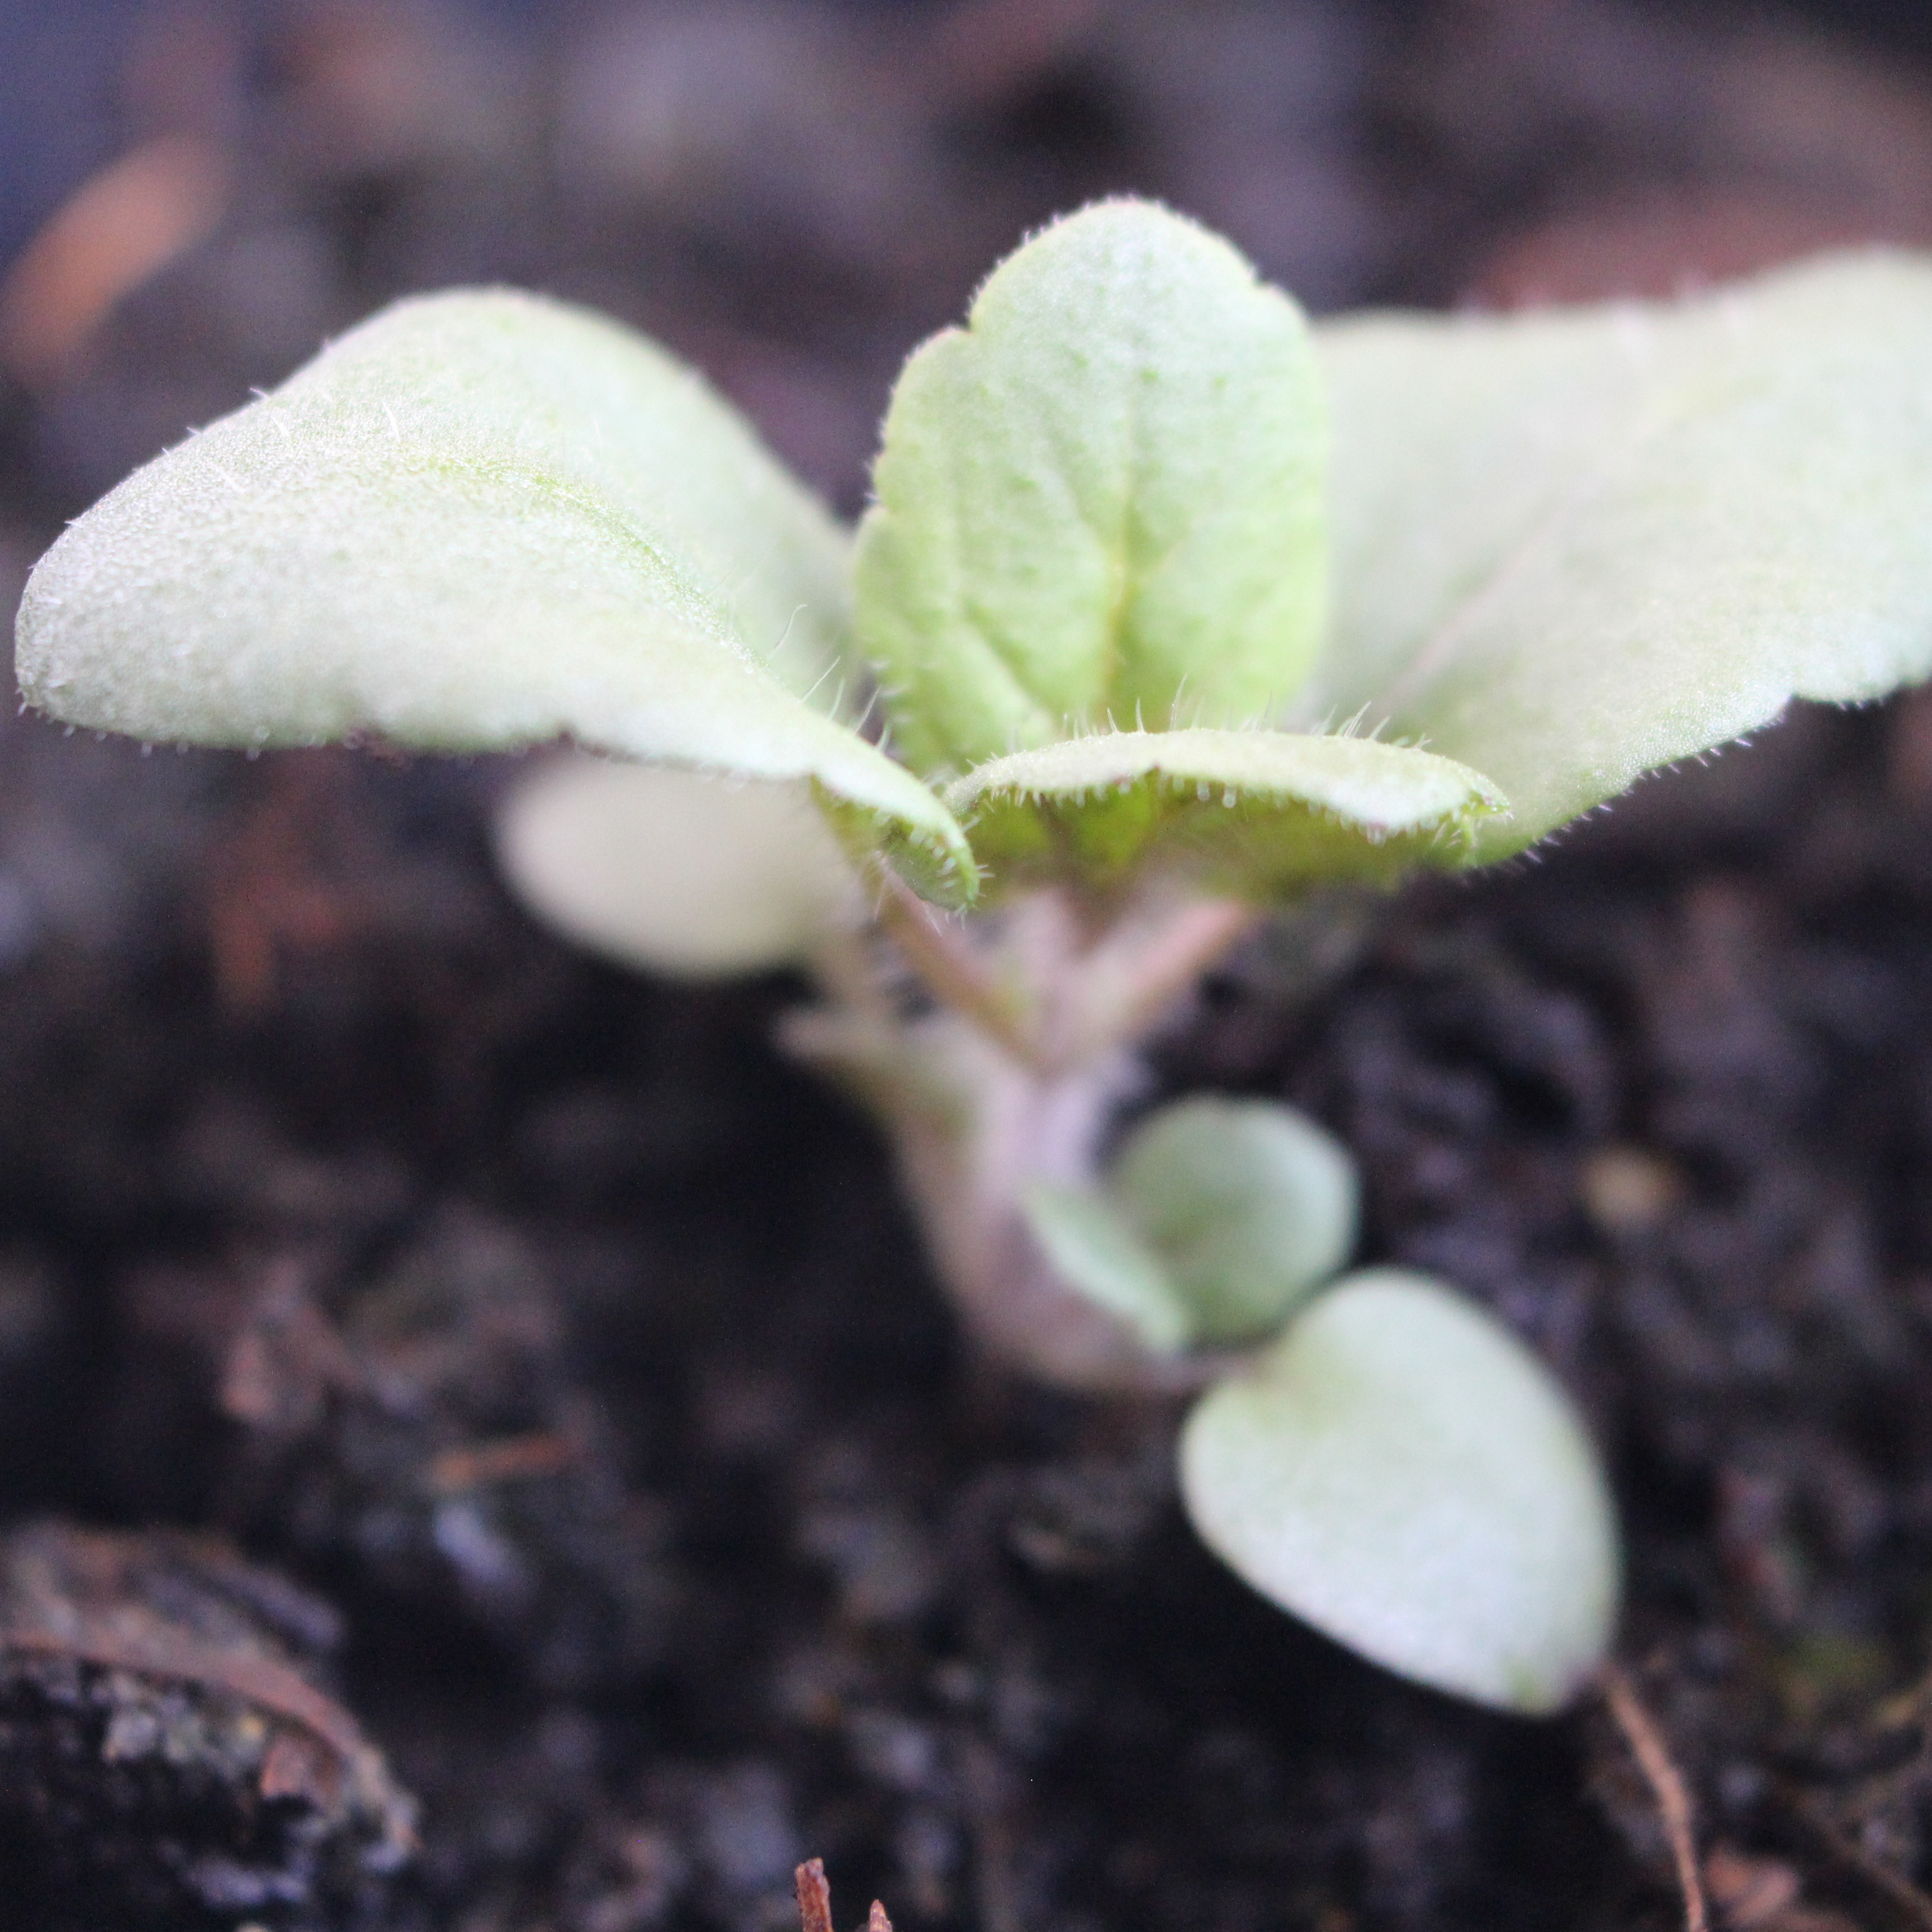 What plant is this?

Veronica persica
